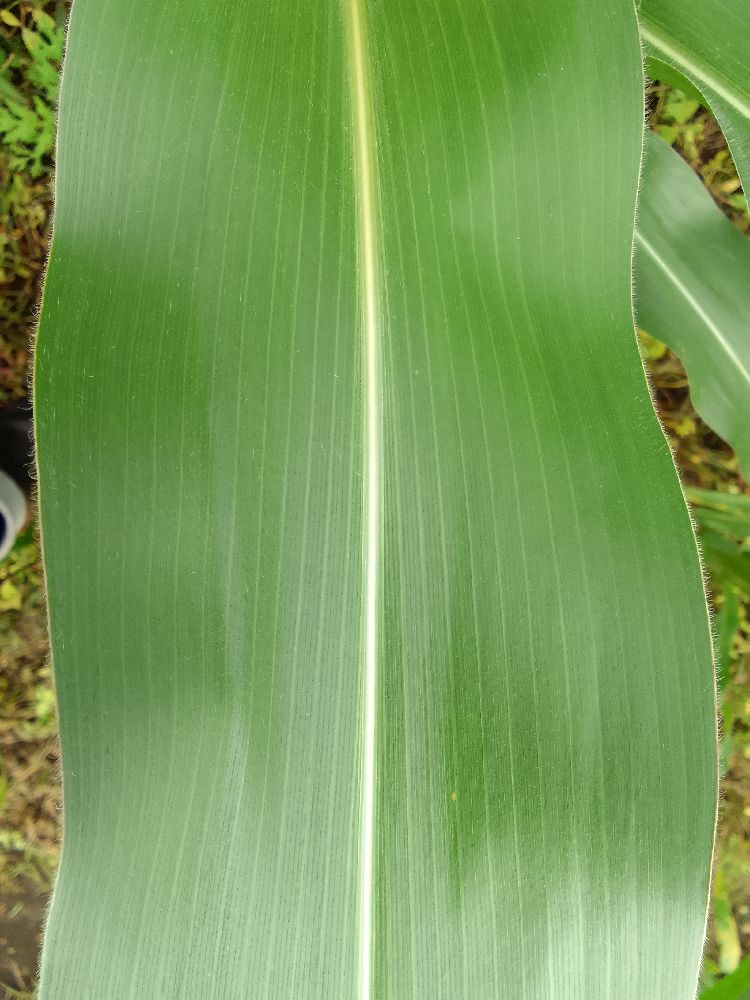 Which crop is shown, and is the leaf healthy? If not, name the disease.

maize, healthy
